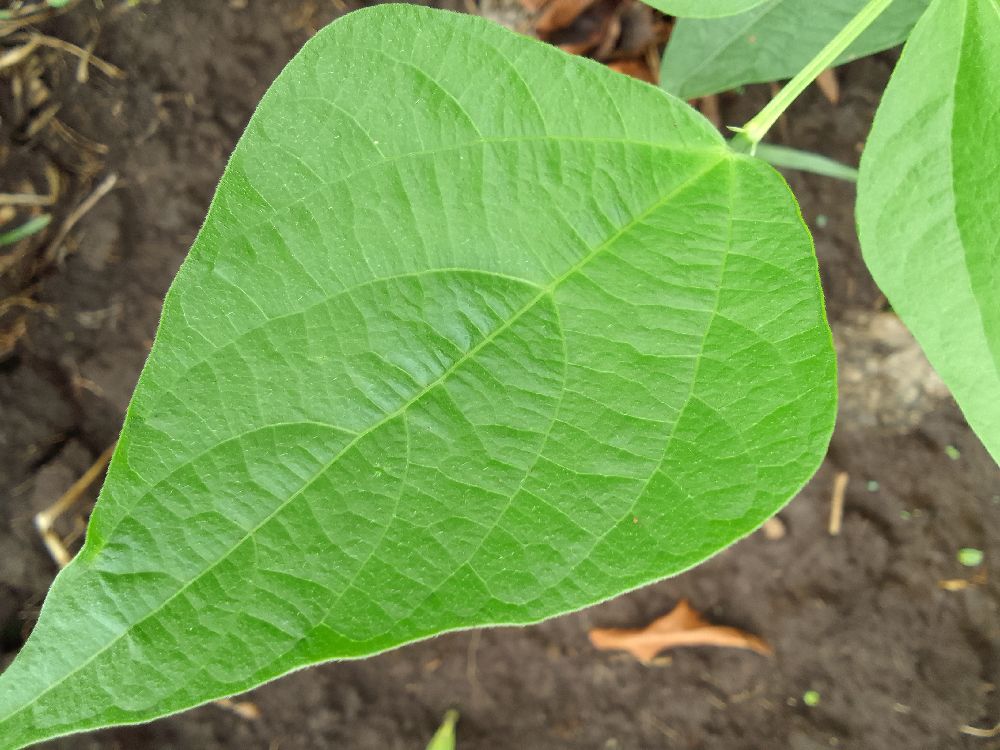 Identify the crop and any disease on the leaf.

common bean, healthy
